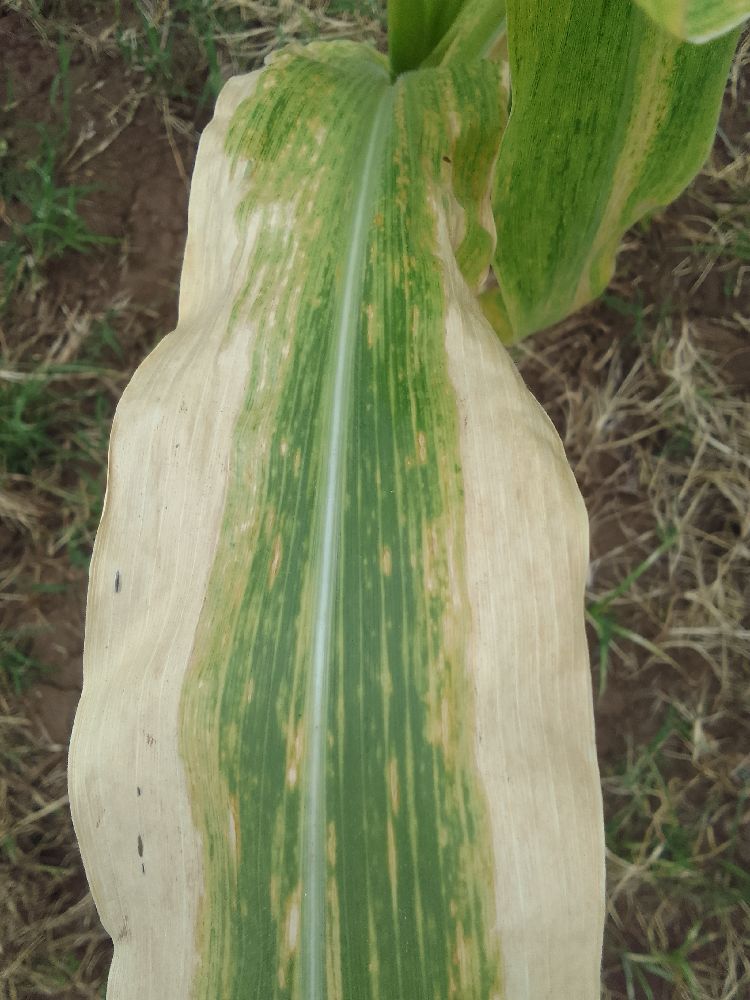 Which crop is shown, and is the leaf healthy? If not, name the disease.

maize, maize lethal necrosis
